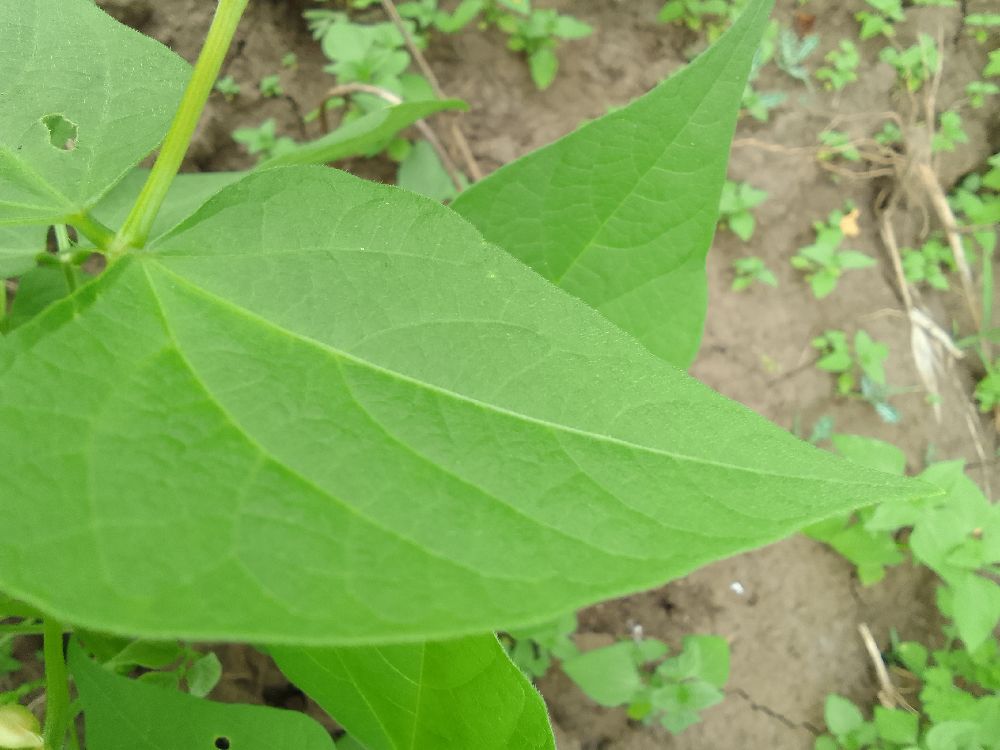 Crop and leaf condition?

common bean, healthy
